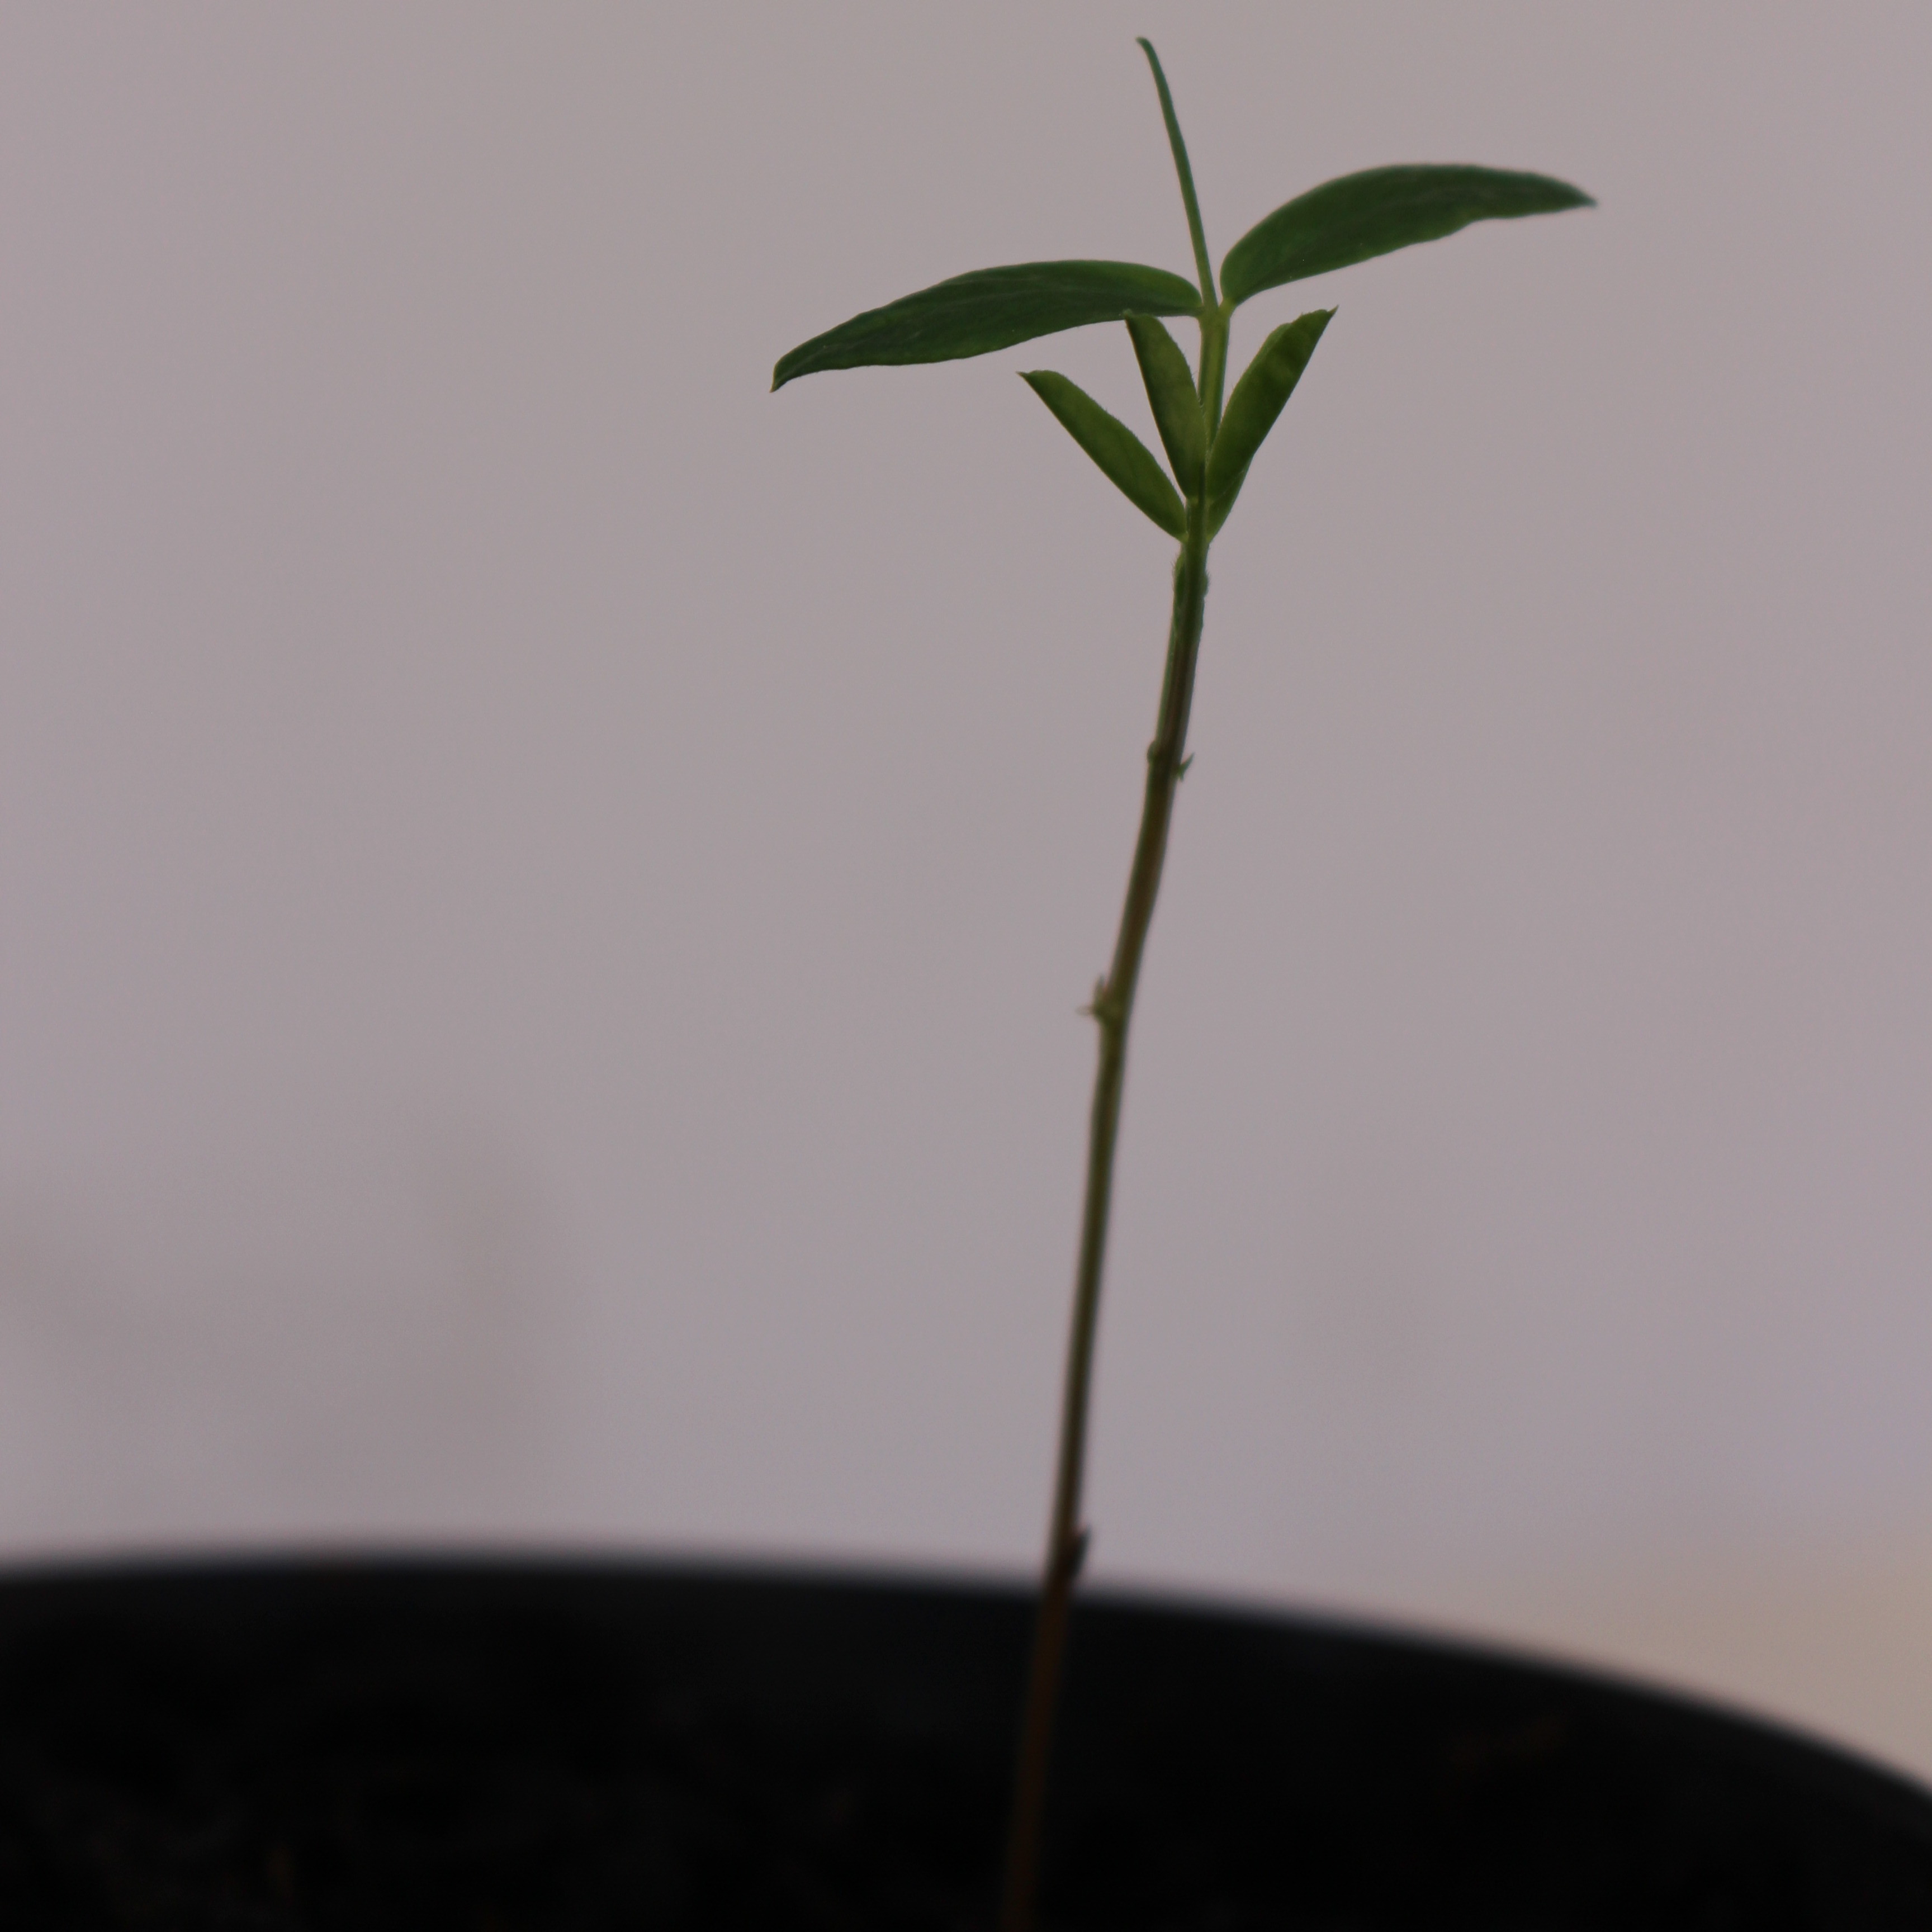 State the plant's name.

Vicia sativa
